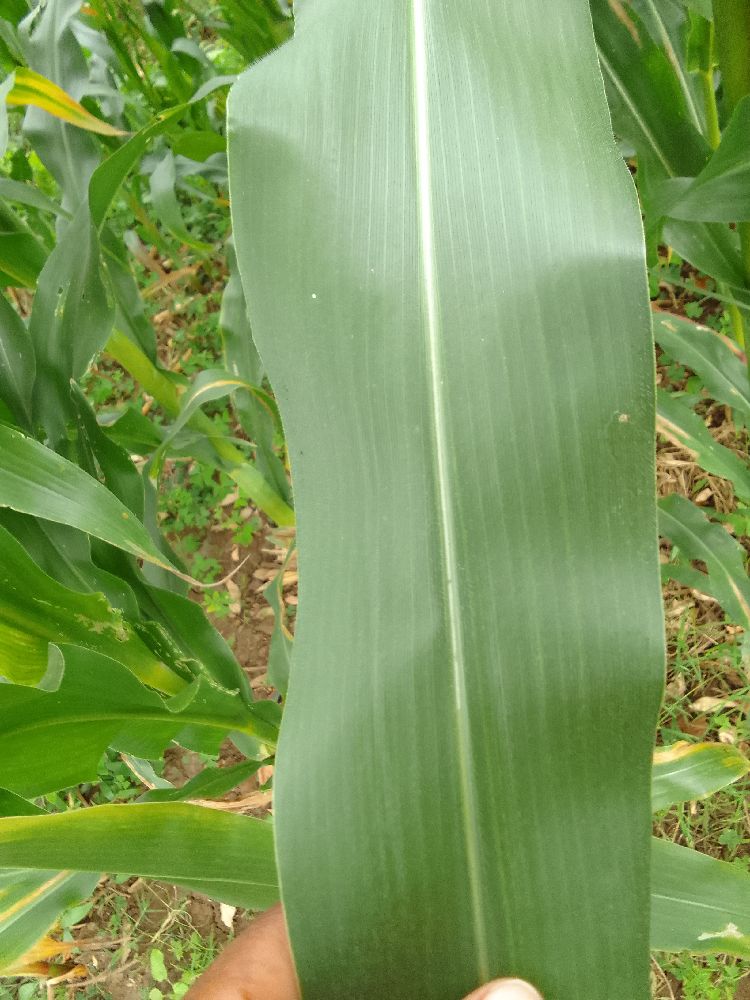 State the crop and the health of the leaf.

maize, healthy
